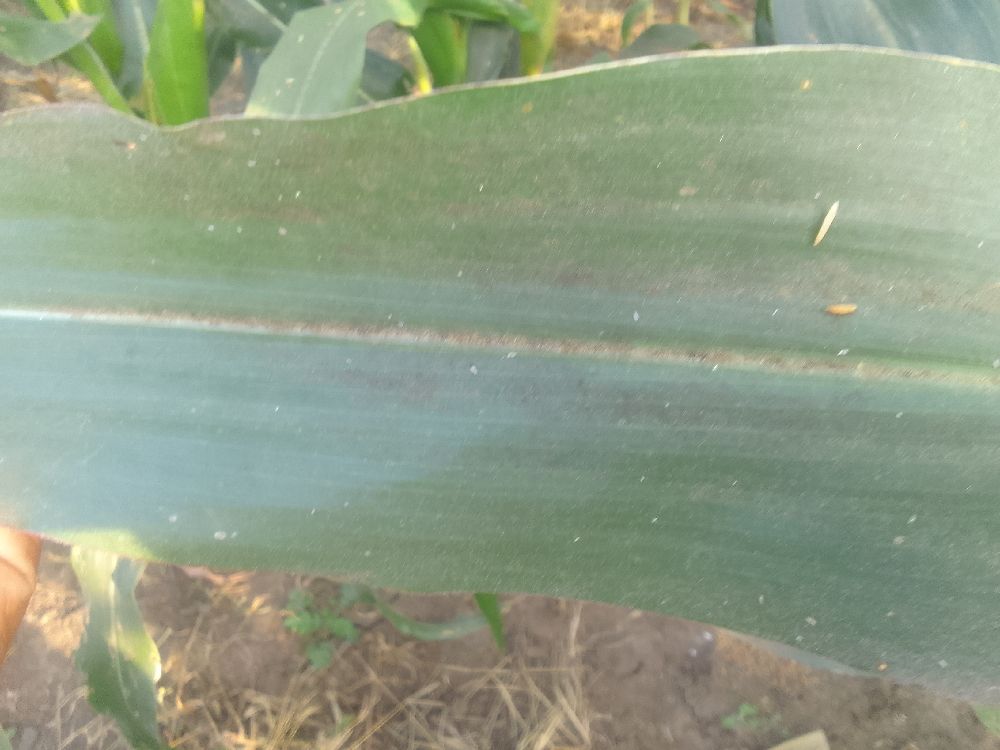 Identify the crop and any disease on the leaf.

maize, healthy
